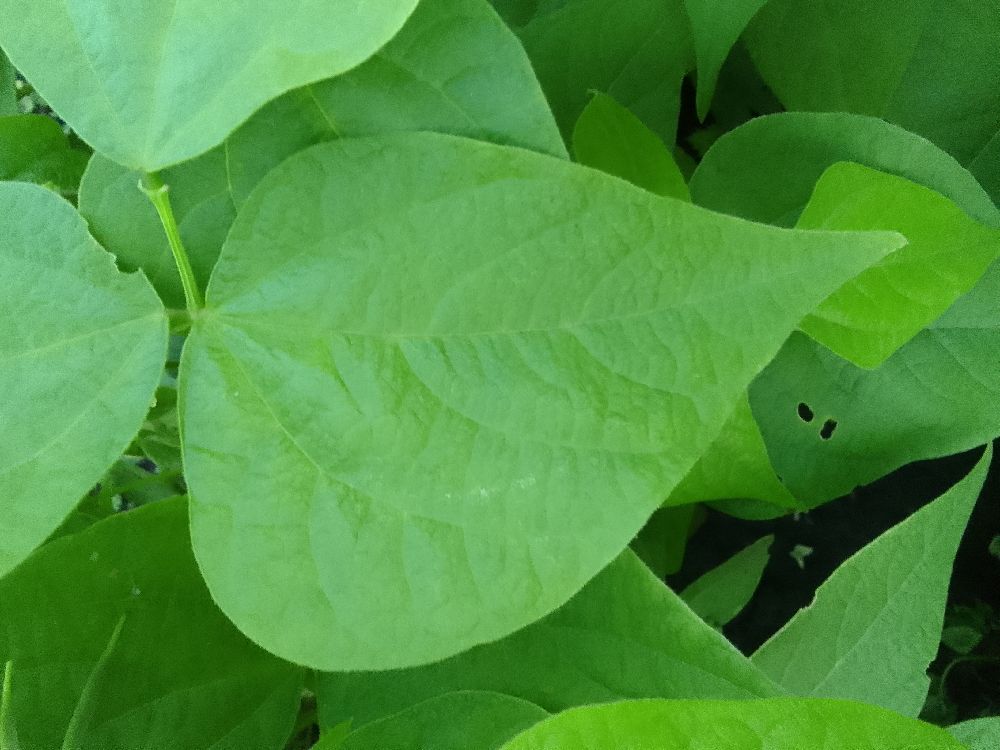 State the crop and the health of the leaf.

common bean, healthy
